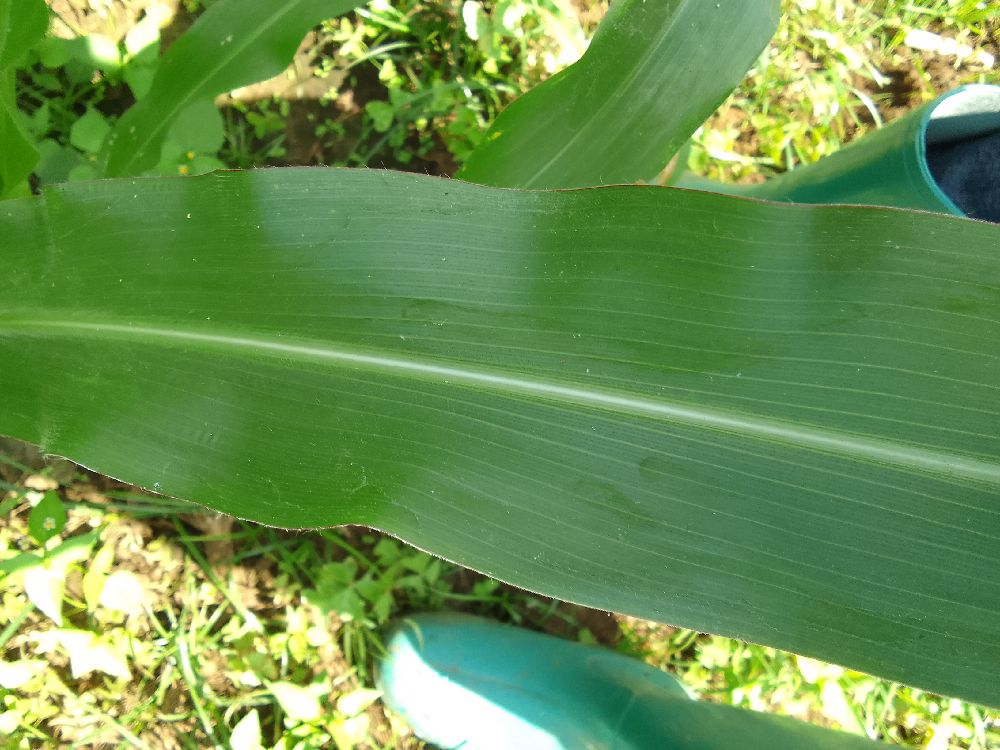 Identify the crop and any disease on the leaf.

maize, healthy
